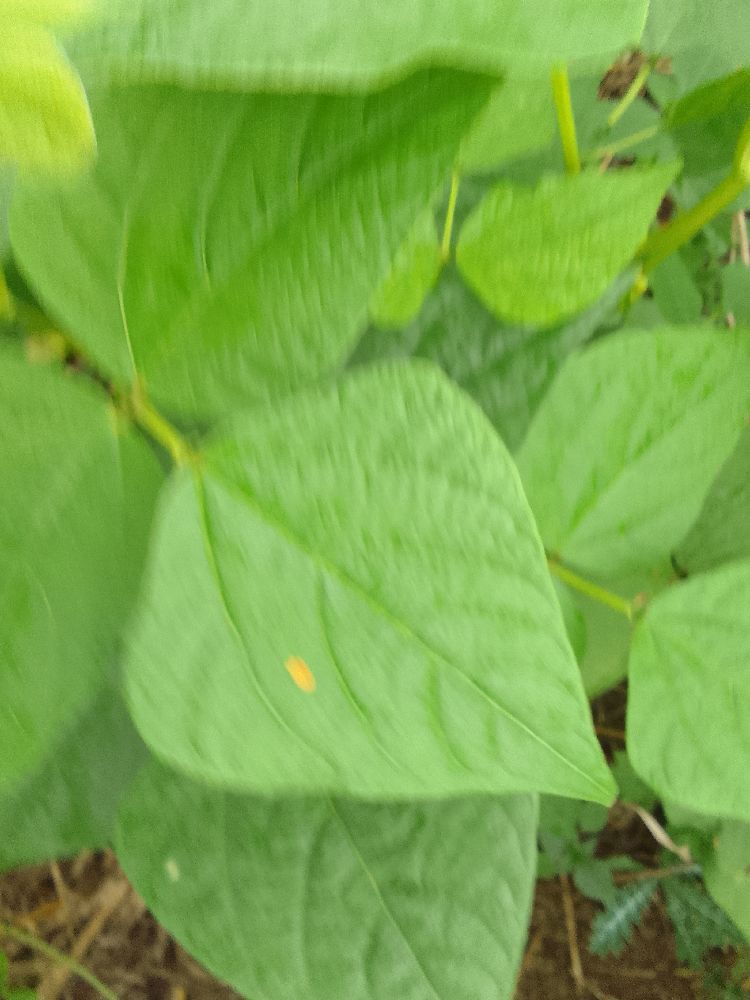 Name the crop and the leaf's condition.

common bean, healthy
